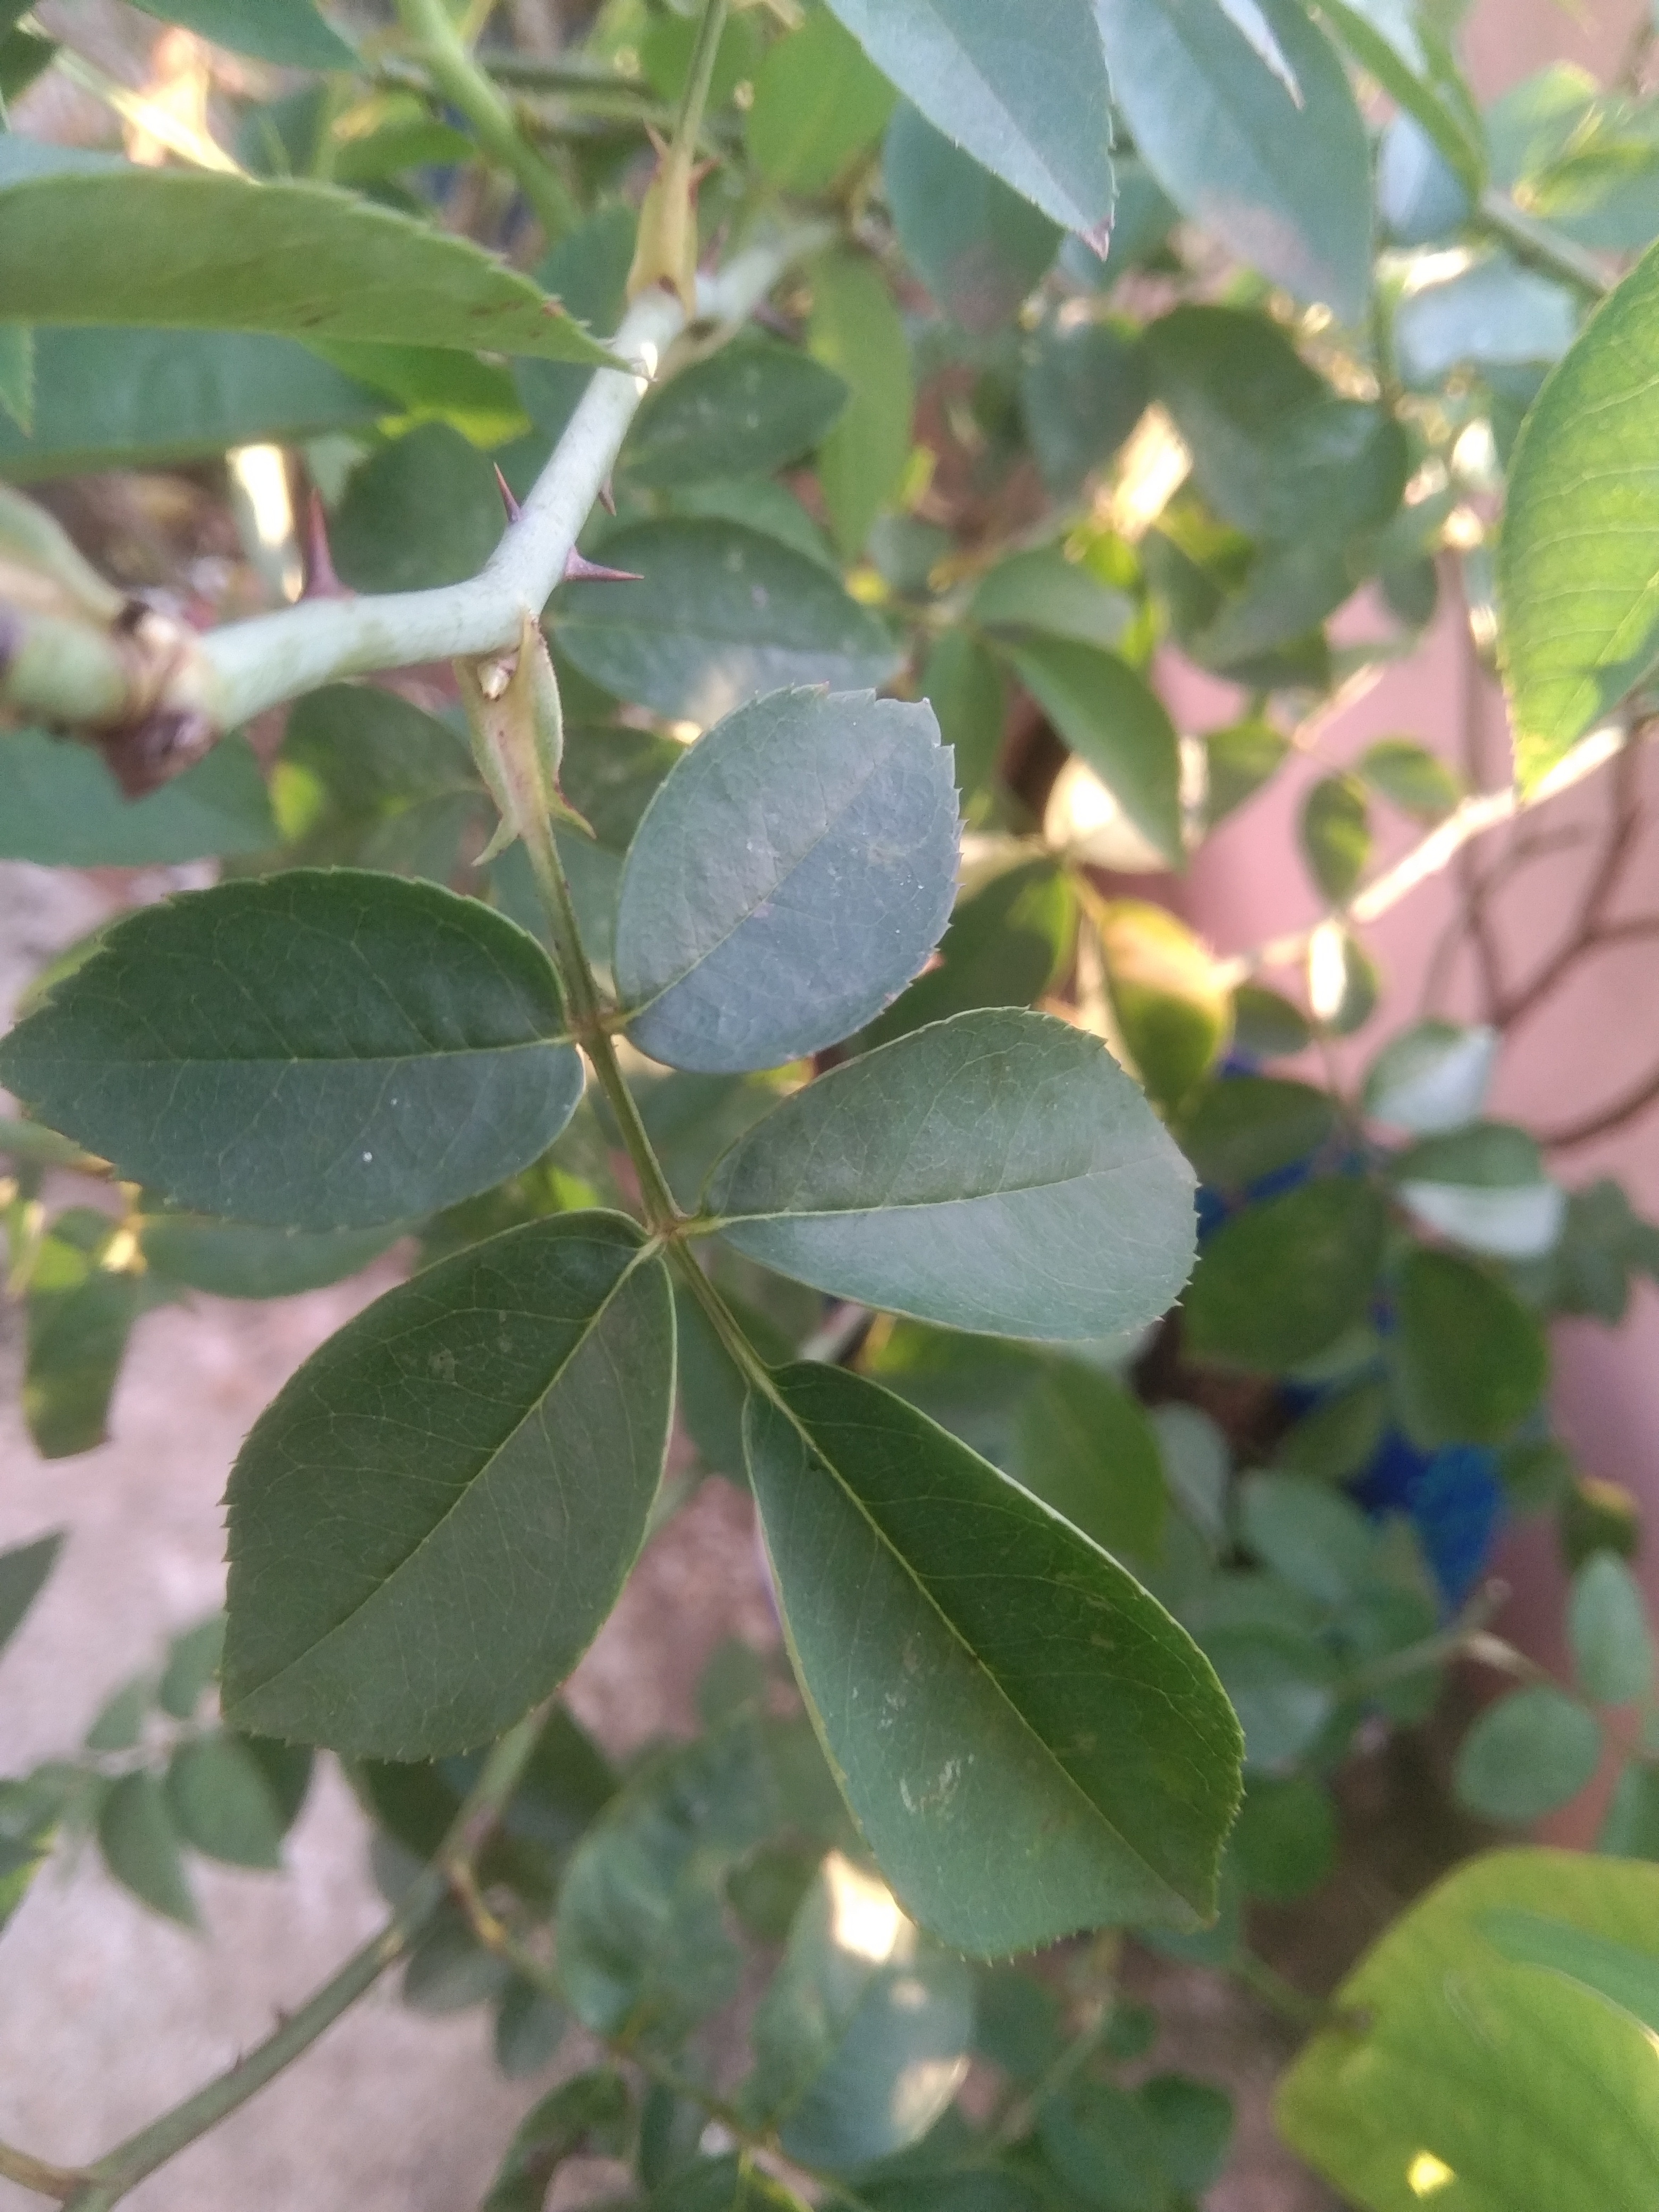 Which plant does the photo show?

rose
